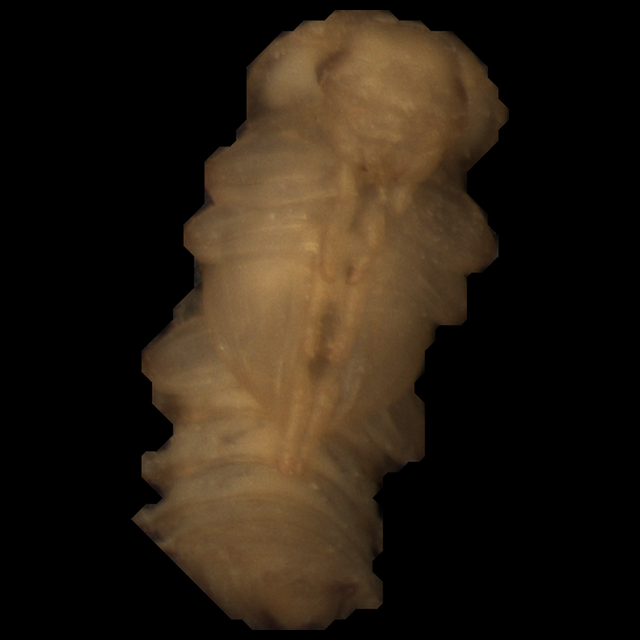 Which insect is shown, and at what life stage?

mealworm pupa
